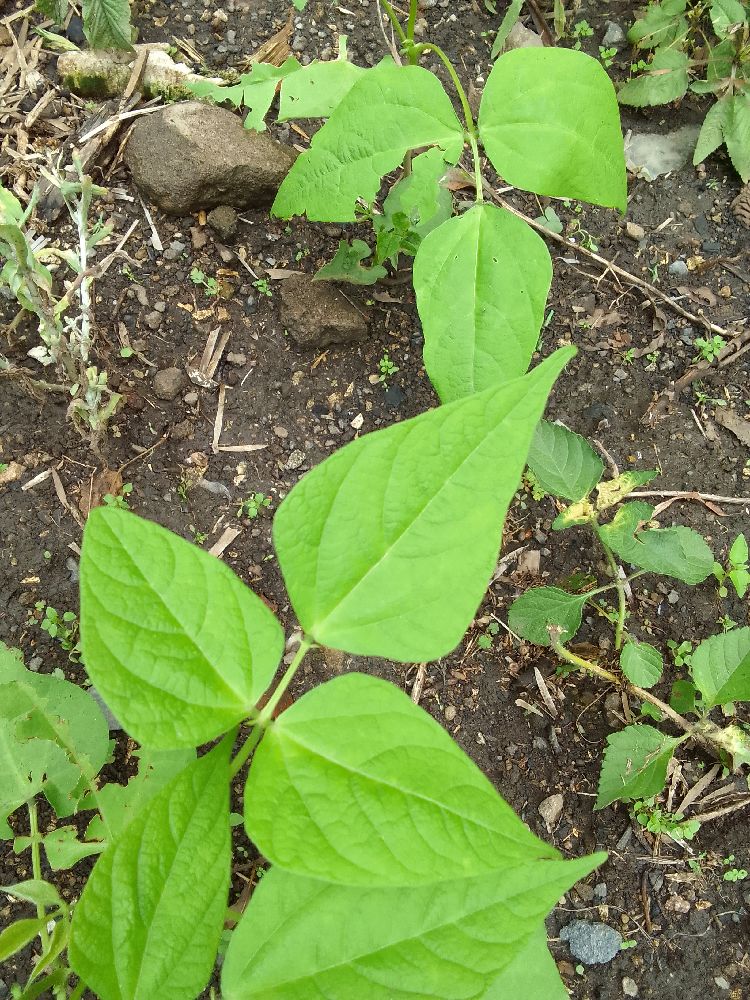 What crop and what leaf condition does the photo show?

common bean, healthy
